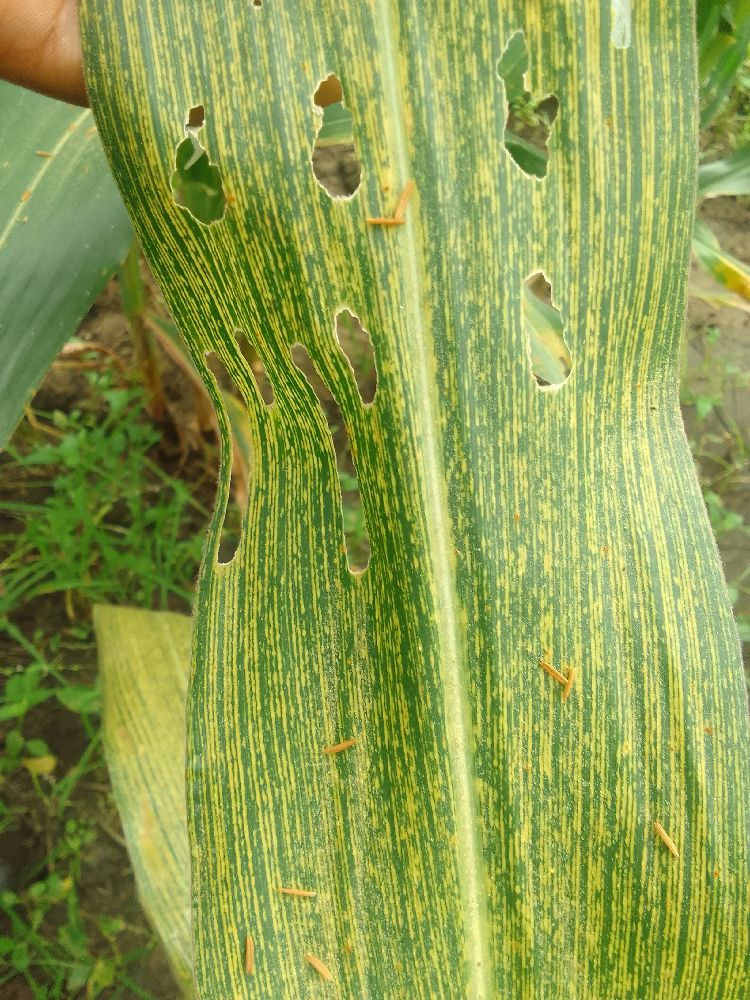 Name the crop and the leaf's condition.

maize, maize streak virus
